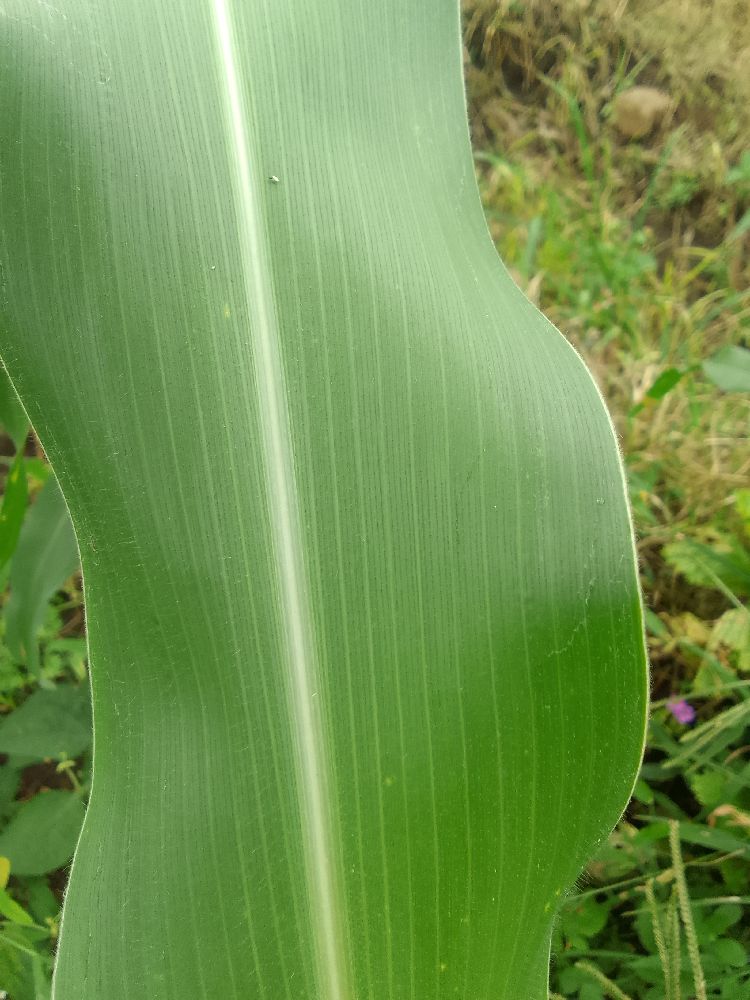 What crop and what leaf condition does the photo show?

maize, healthy
